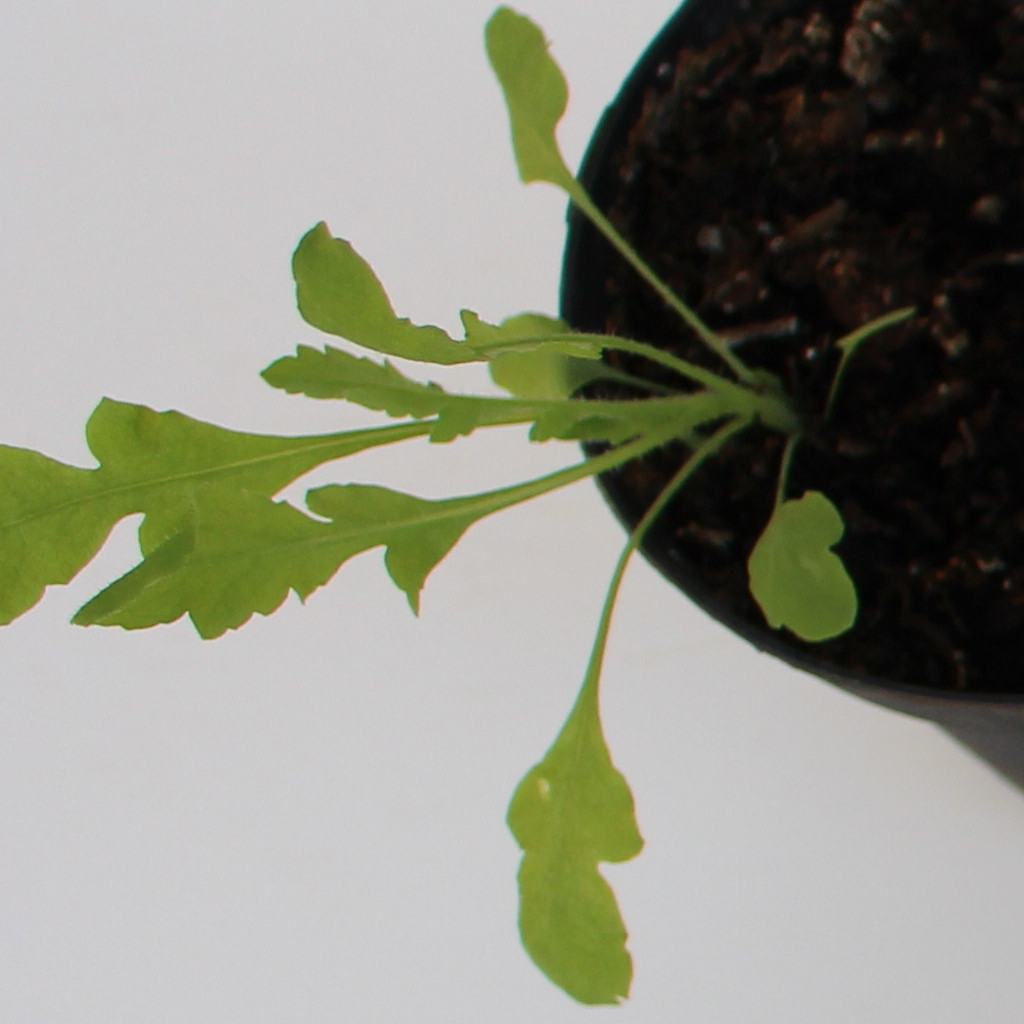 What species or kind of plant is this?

Papaver rhoeas
